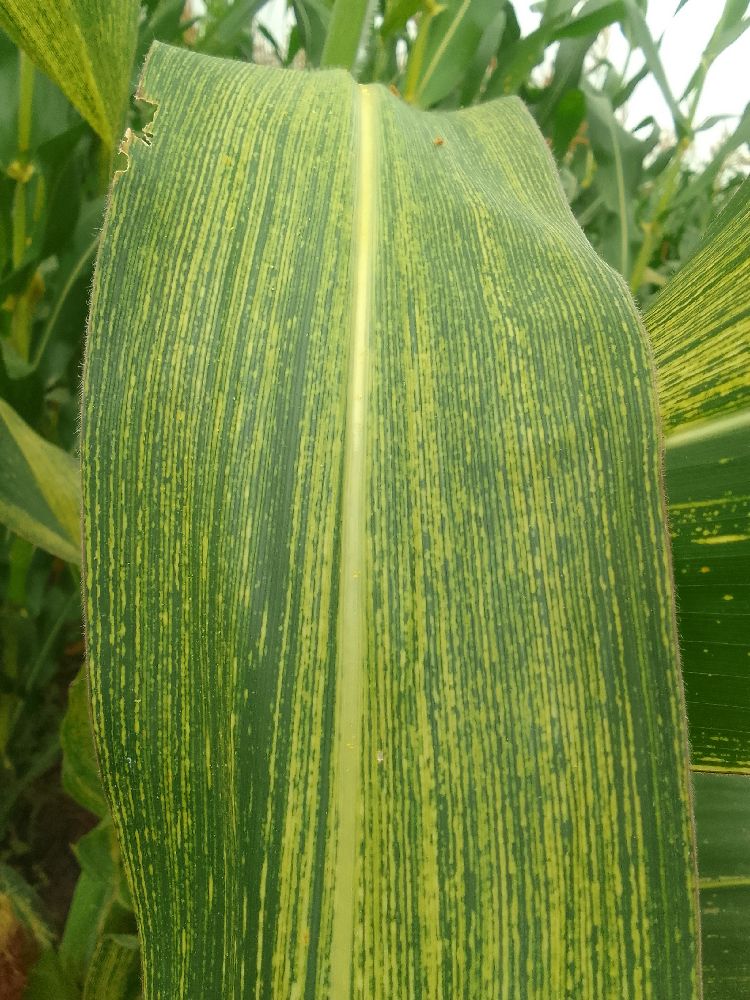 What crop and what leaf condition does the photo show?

maize, maize streak virus
